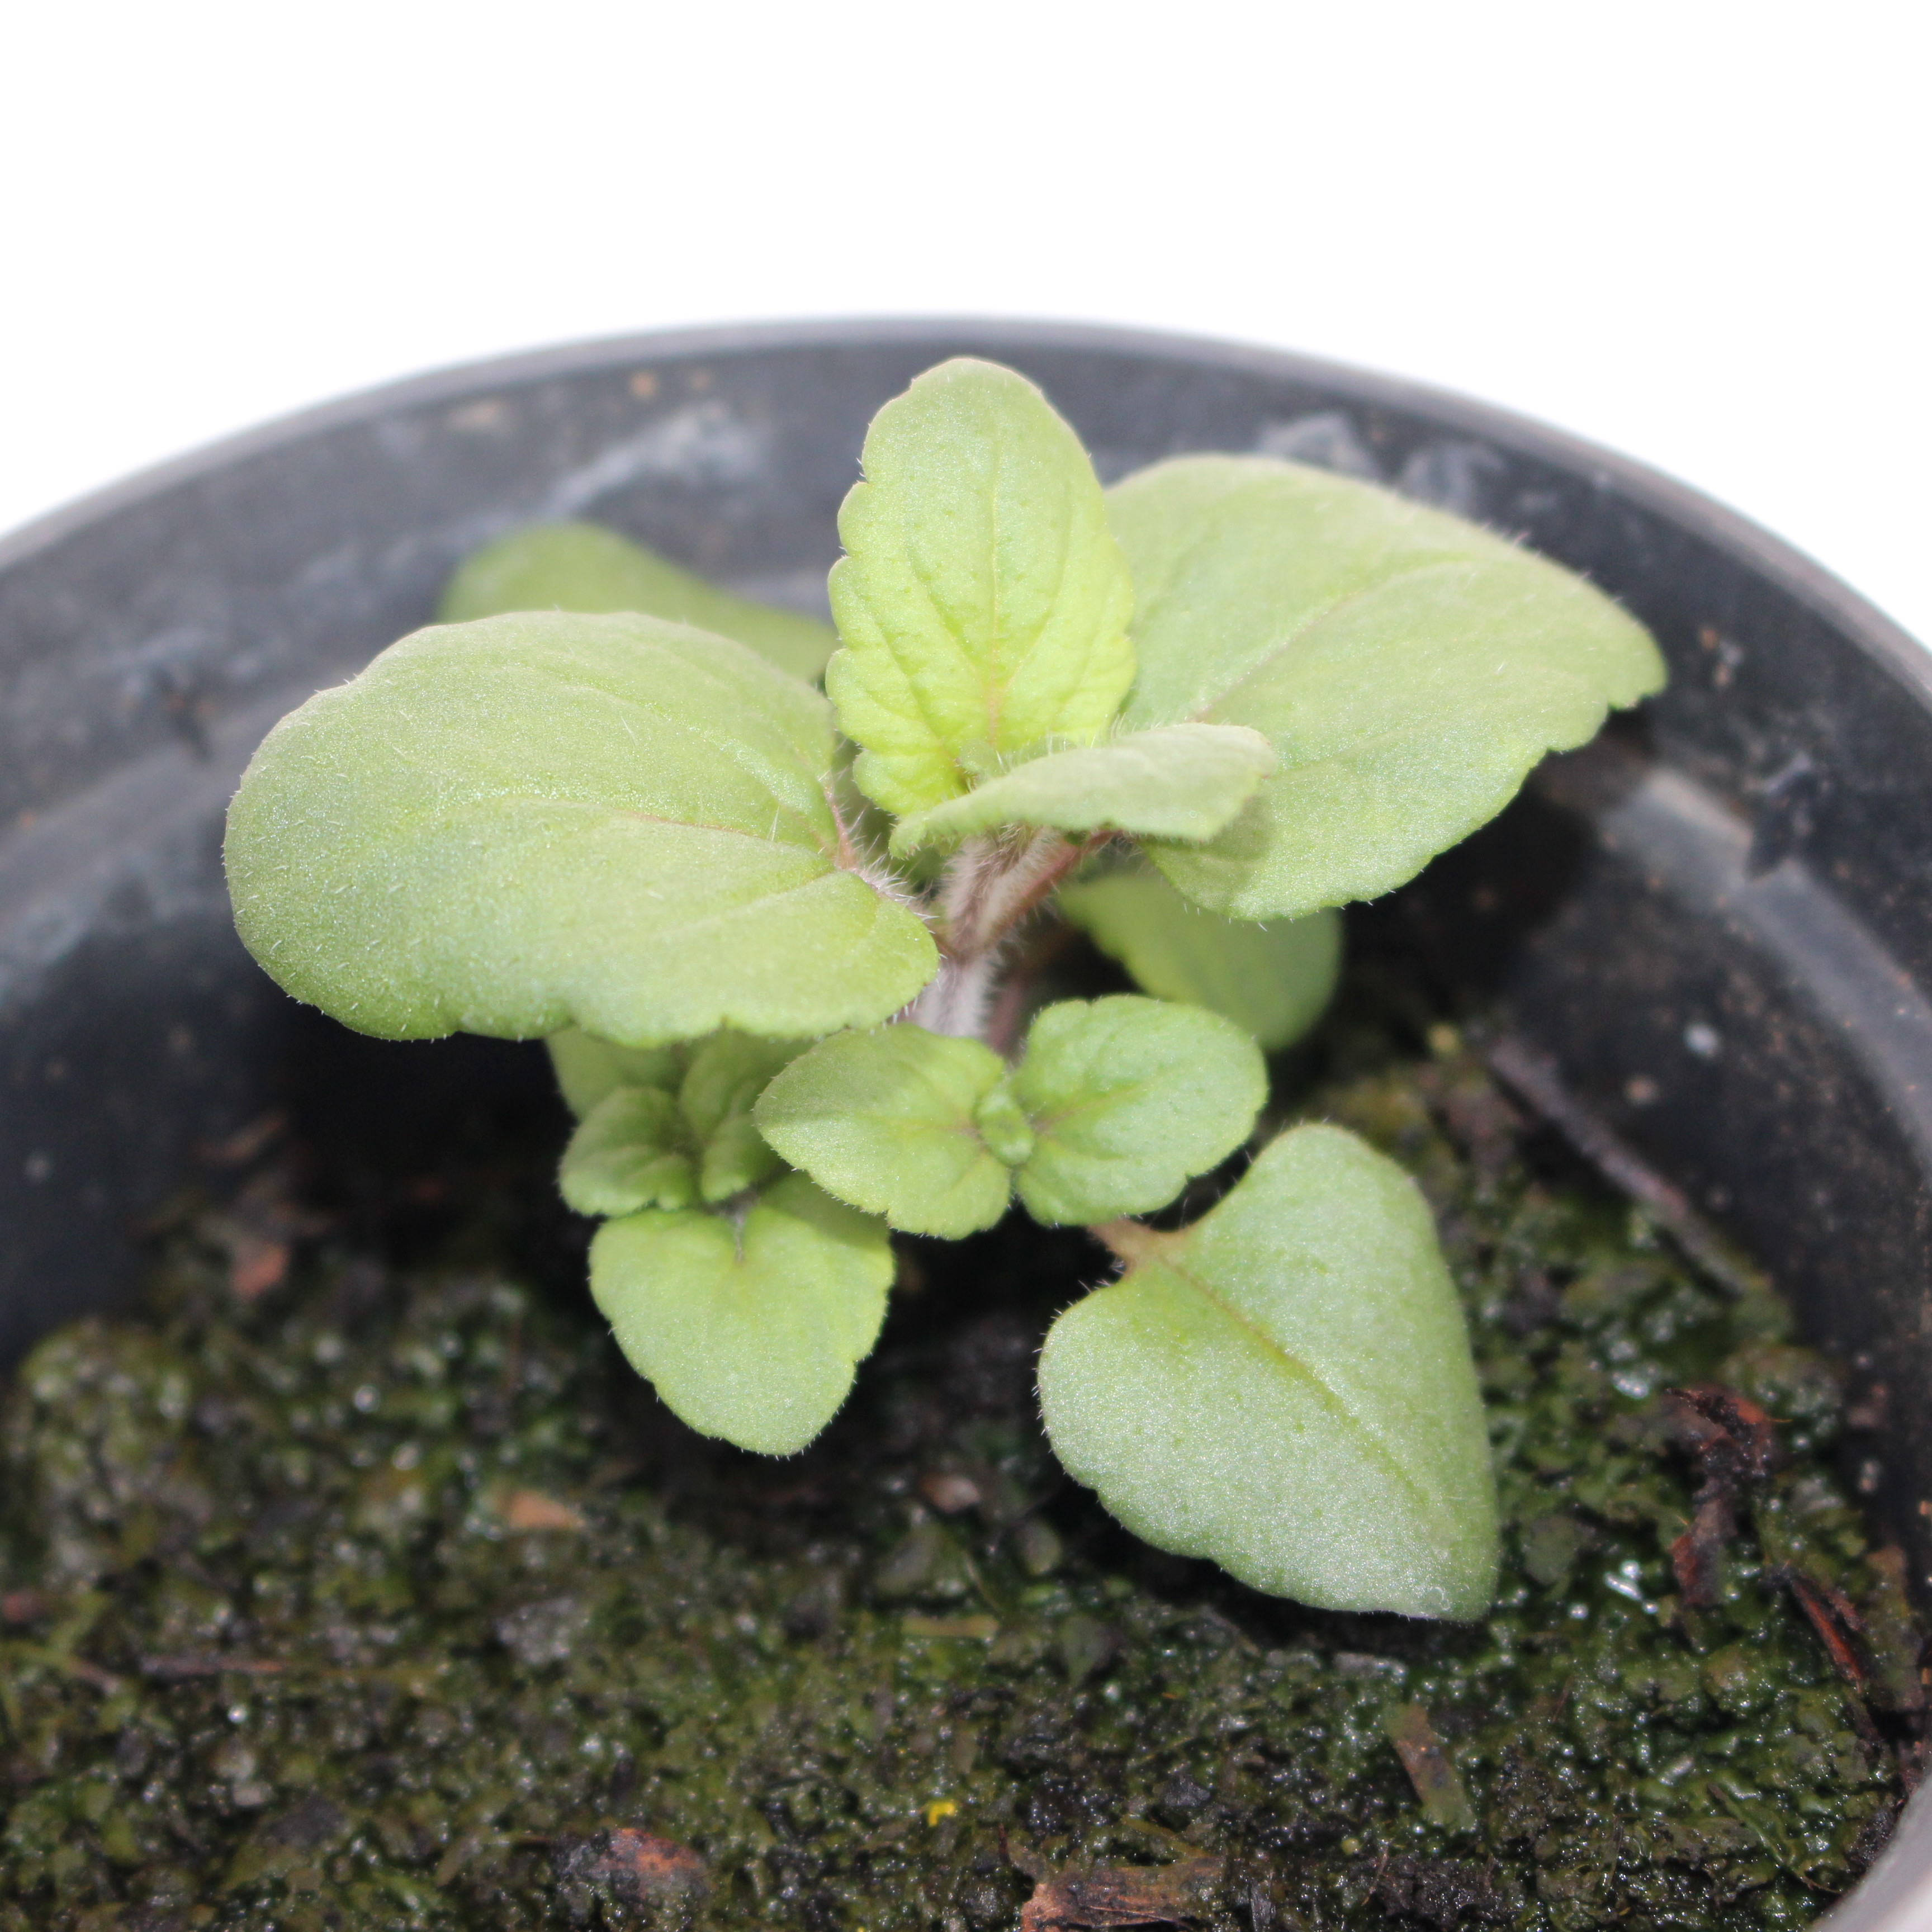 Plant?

Veronica persica
